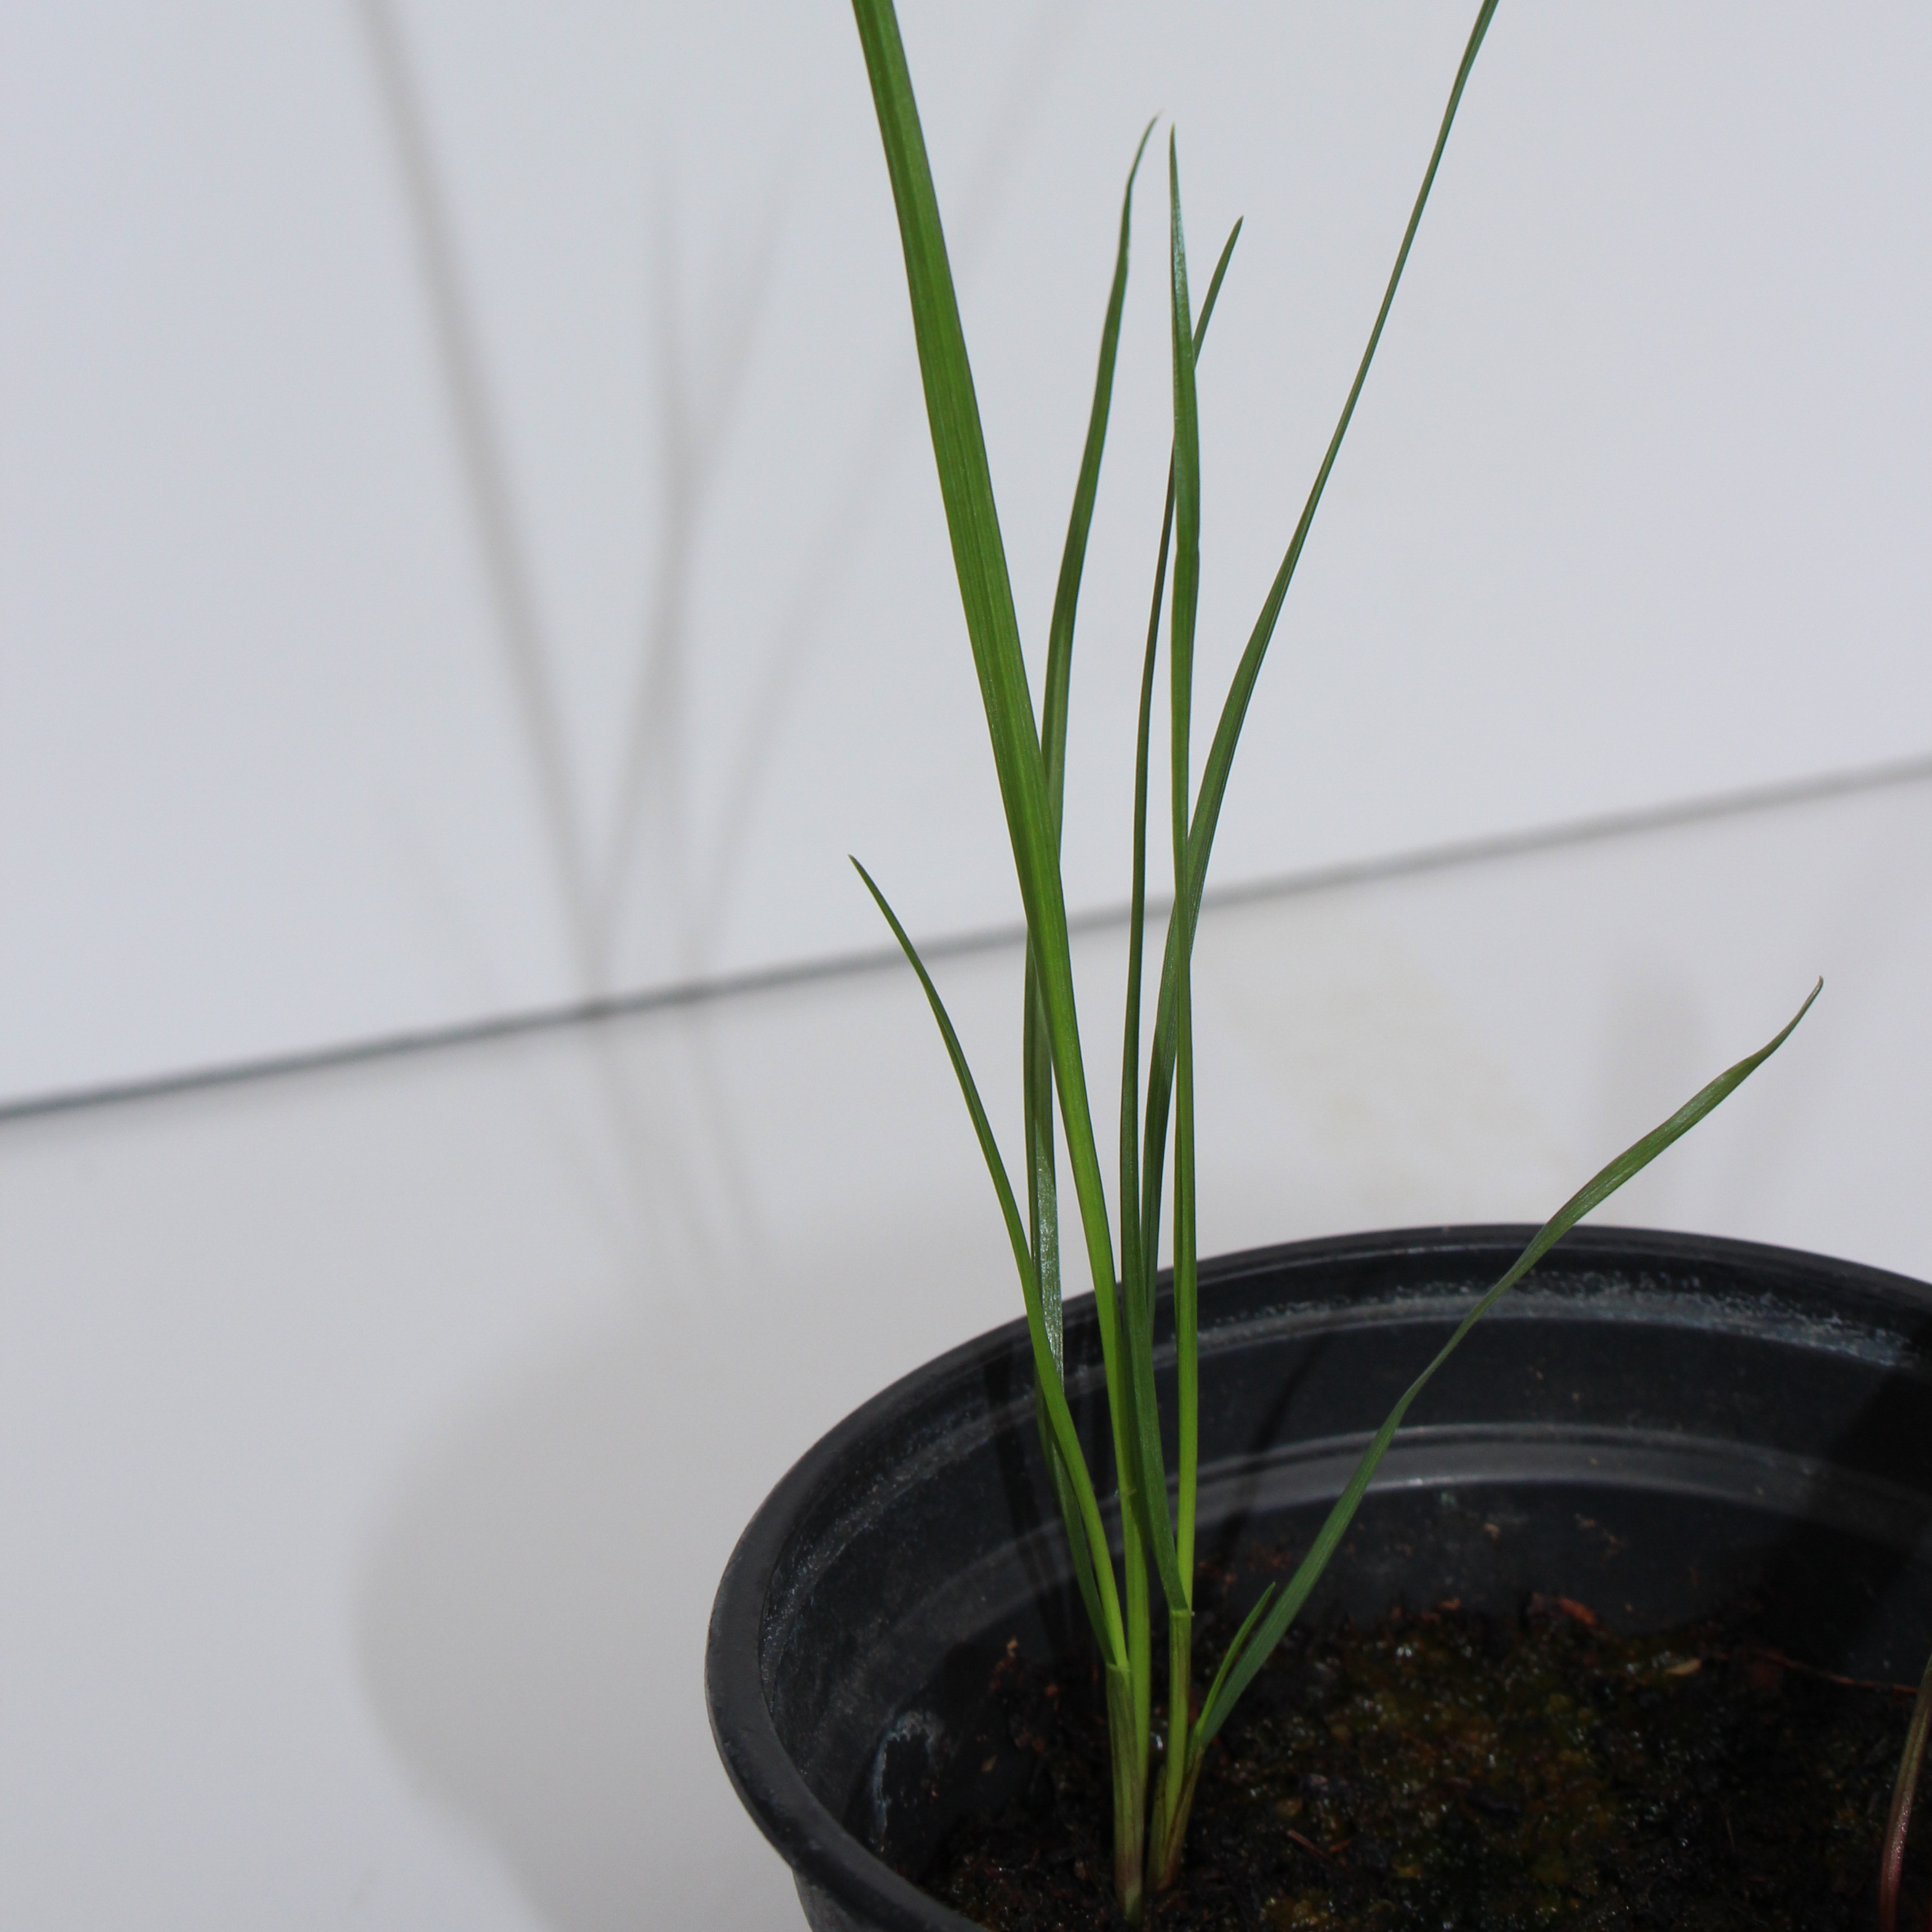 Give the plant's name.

Lolium multiflorum
